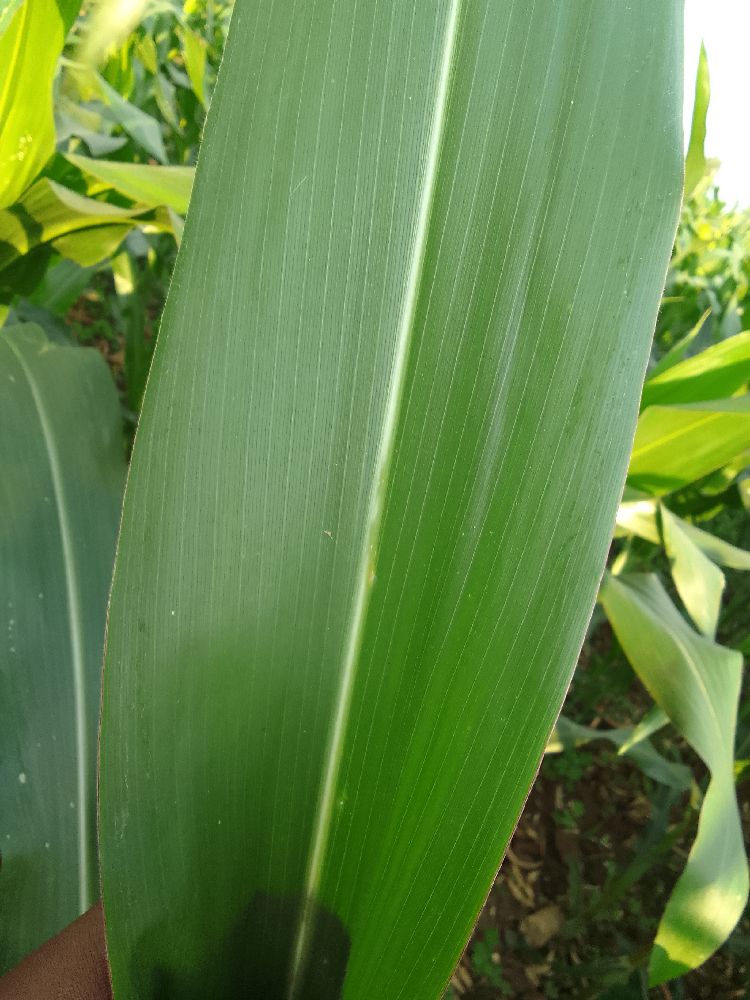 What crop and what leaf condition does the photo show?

maize, healthy
